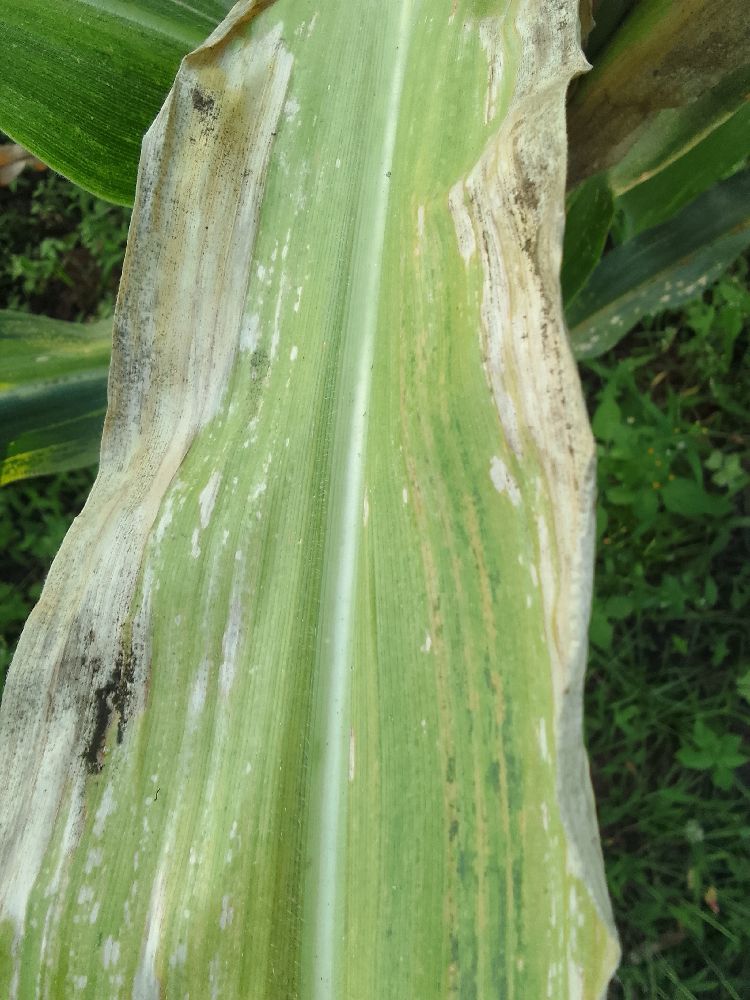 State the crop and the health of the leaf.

maize, maize lethal necrosis
